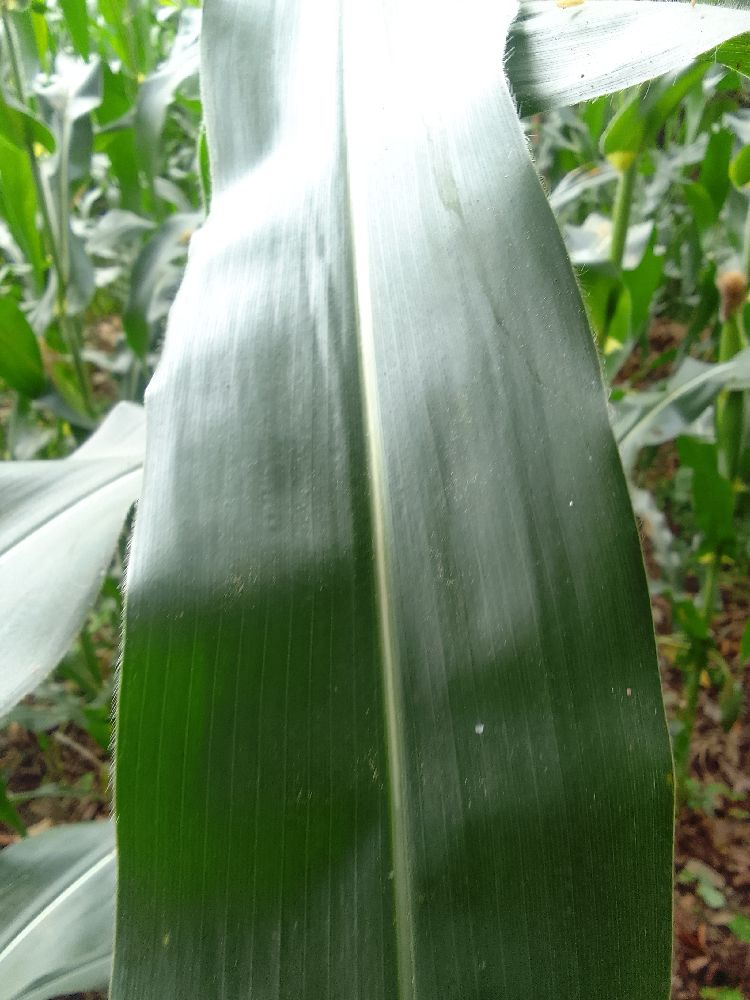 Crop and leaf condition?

maize, healthy
